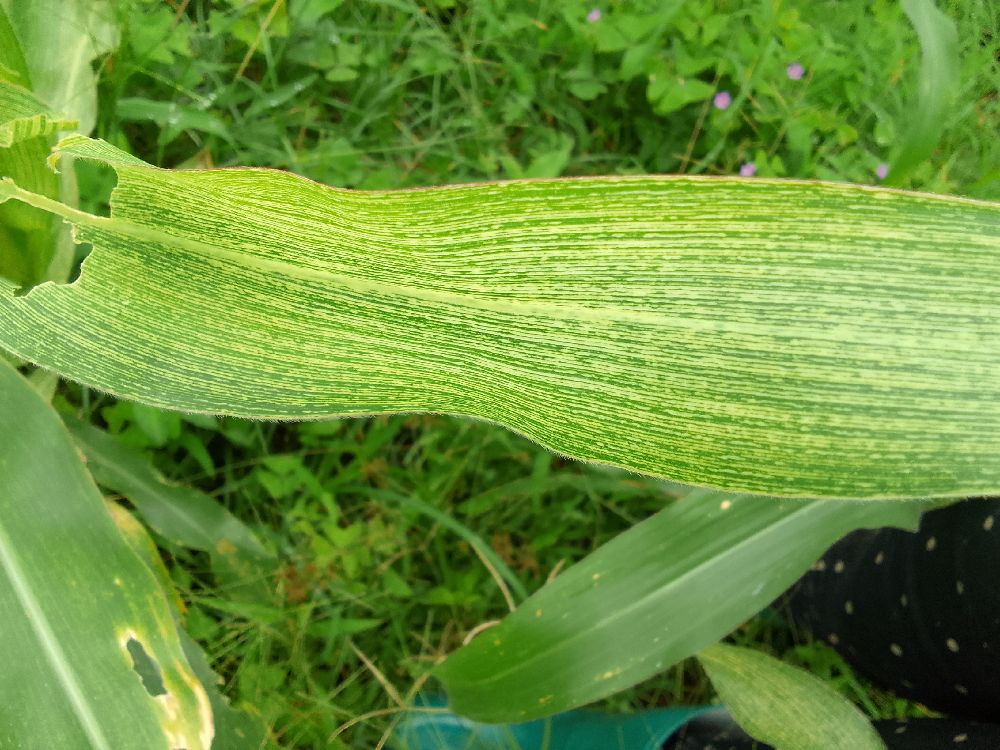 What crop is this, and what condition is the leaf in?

maize, maize streak virus
